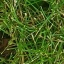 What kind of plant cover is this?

grass
